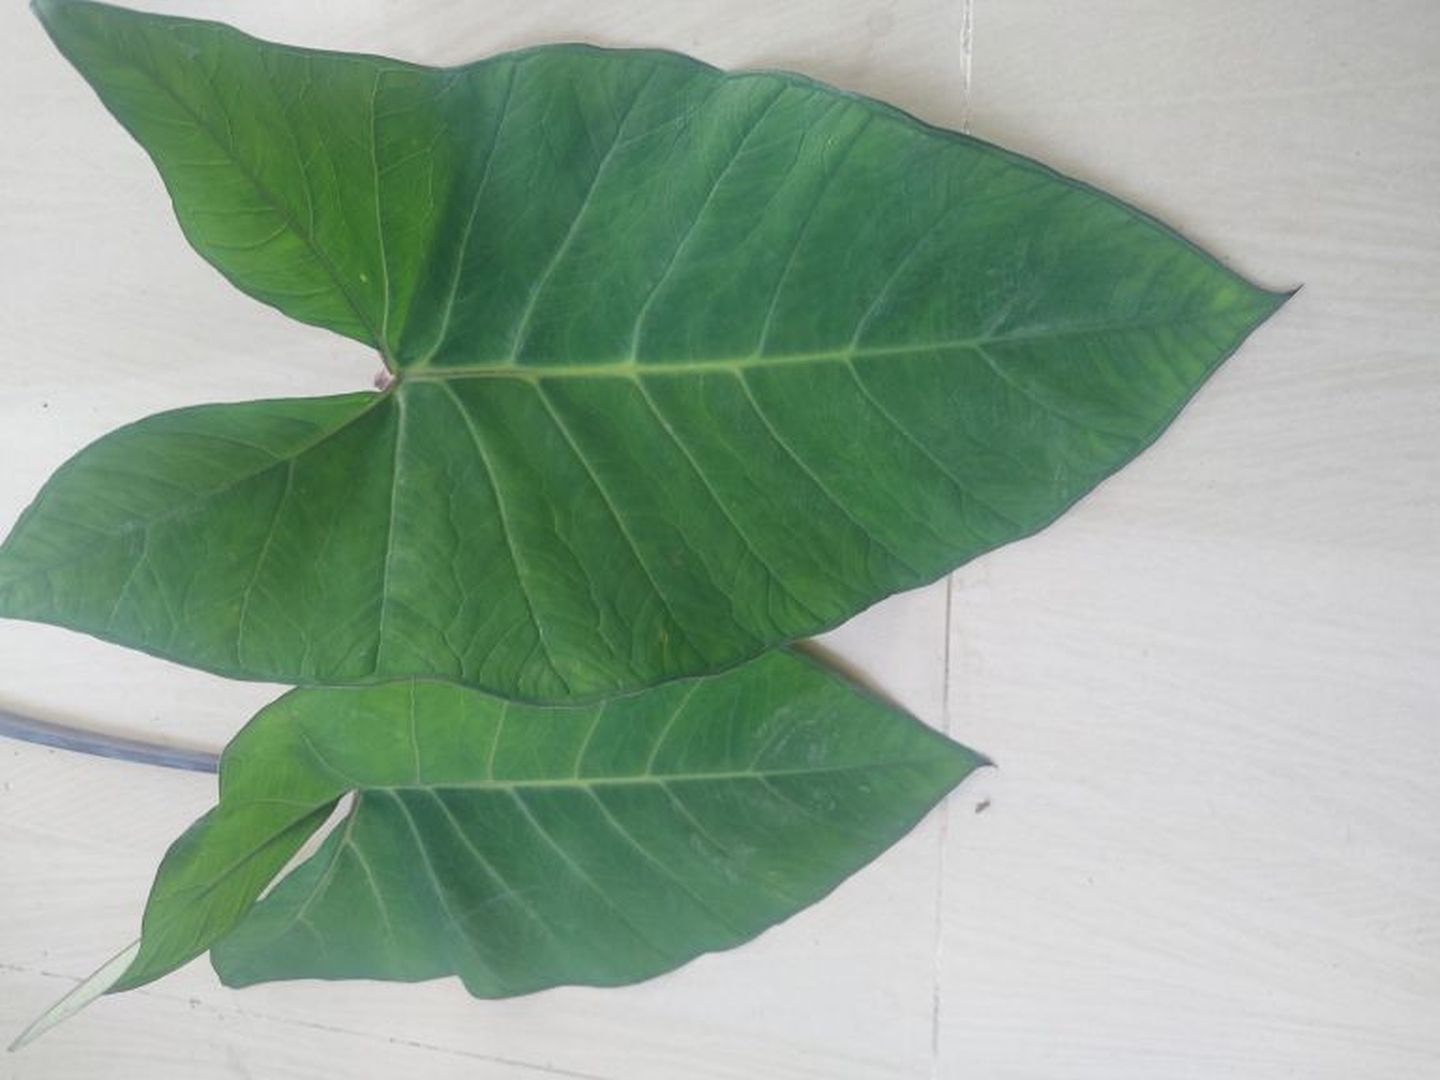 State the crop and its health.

taro, healthy
